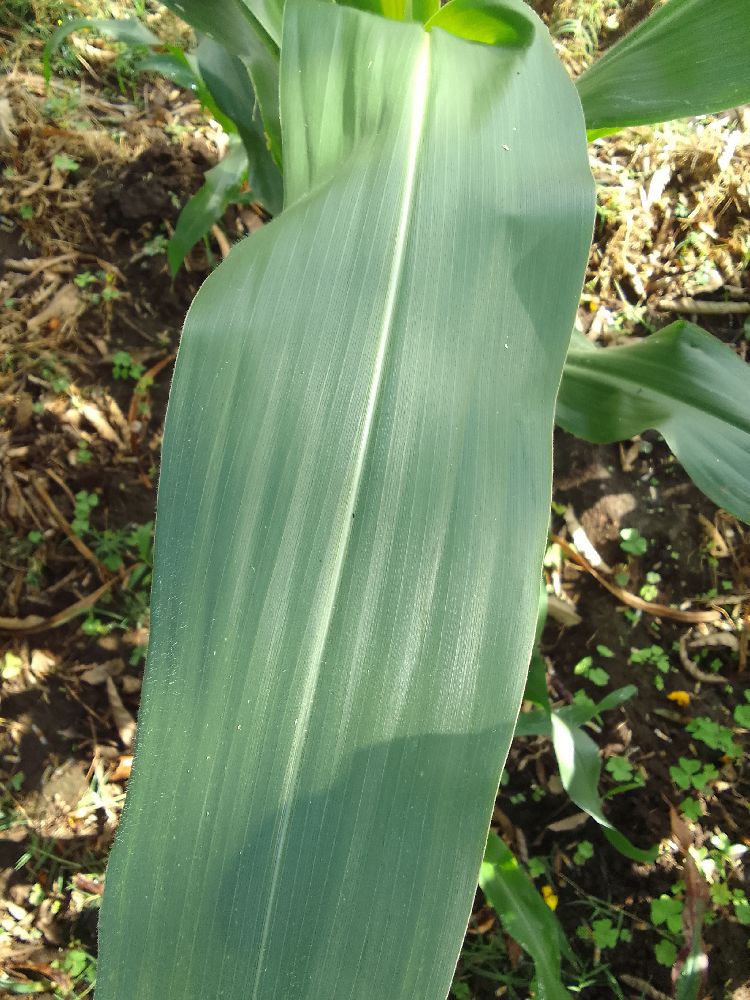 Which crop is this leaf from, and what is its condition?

maize, healthy
